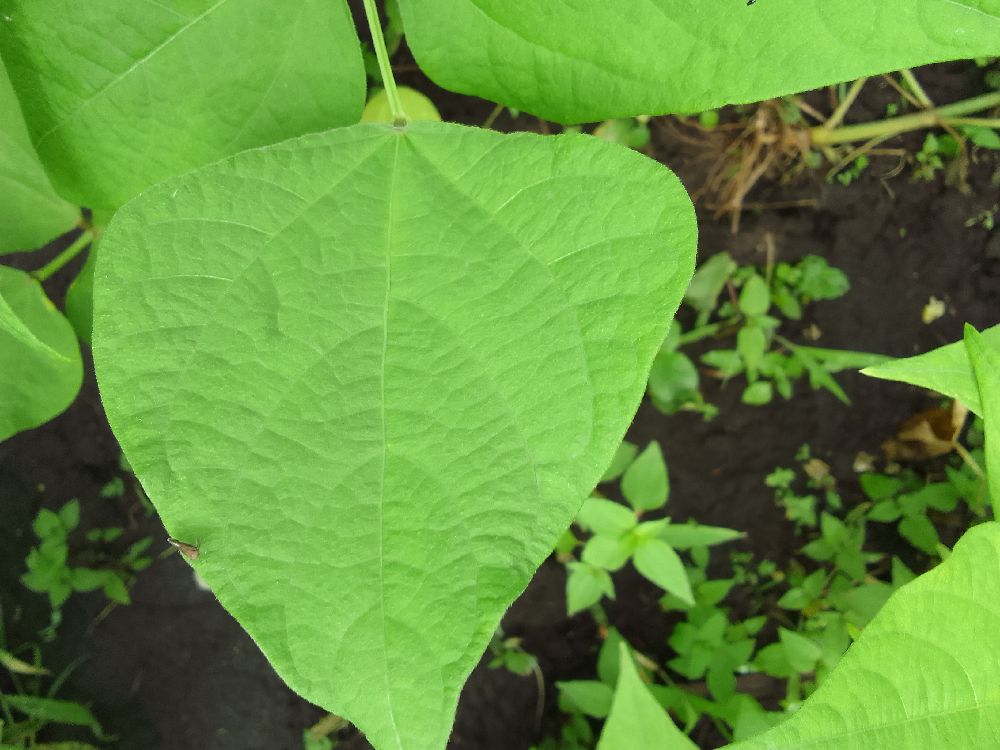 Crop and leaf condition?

common bean, healthy
